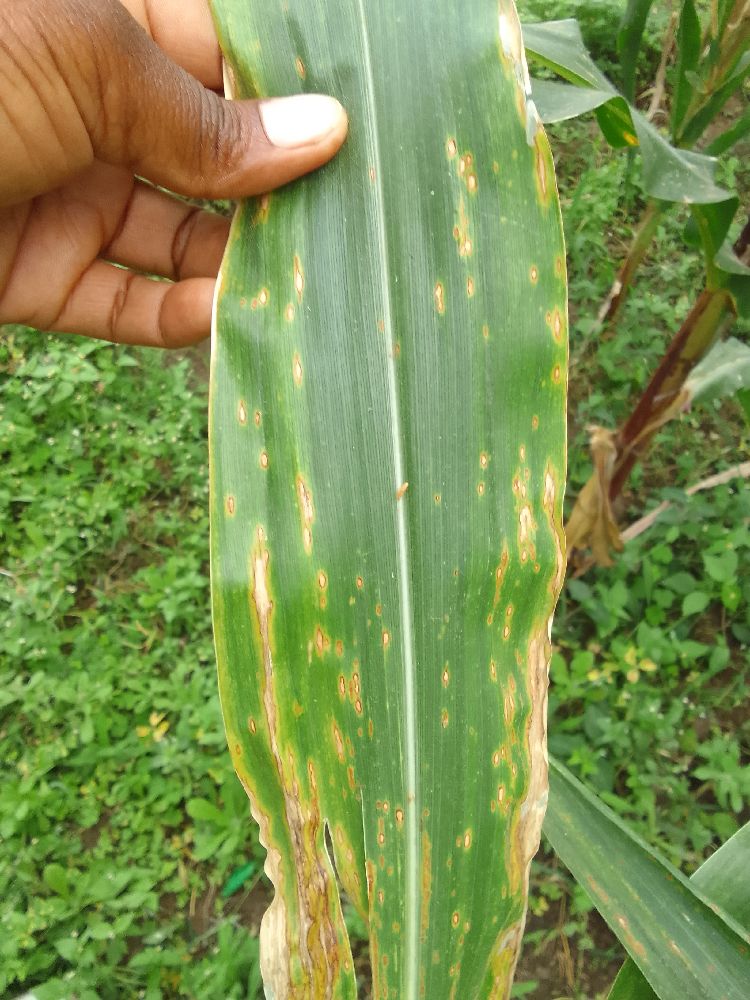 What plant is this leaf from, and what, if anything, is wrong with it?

maize, maize lethal necrosis
